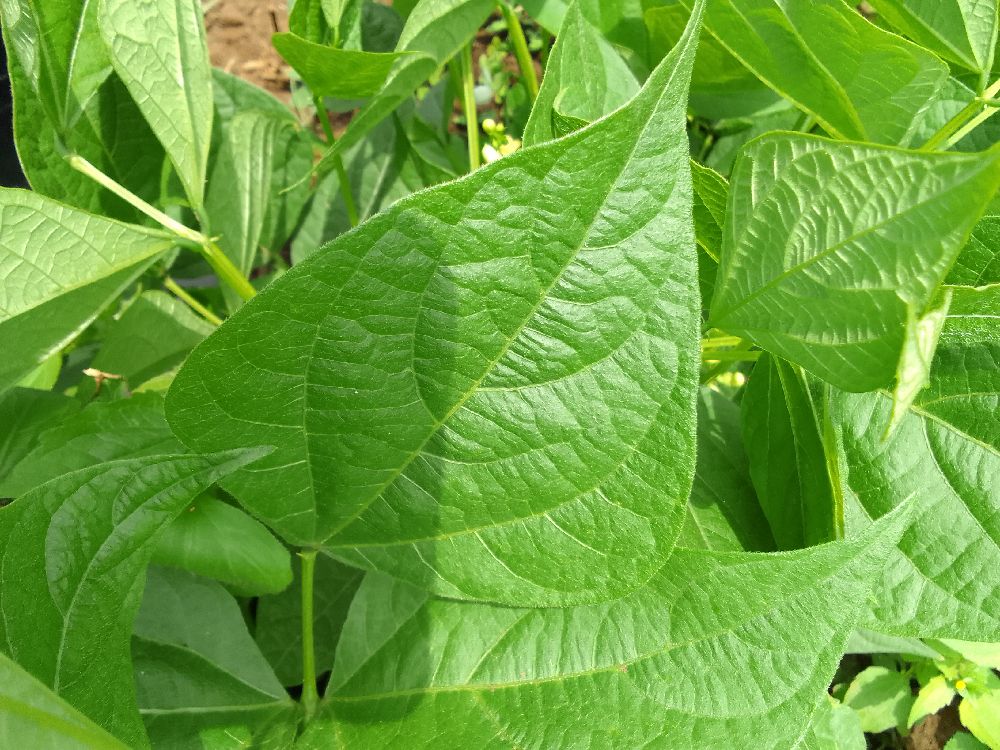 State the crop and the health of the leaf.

common bean, healthy
